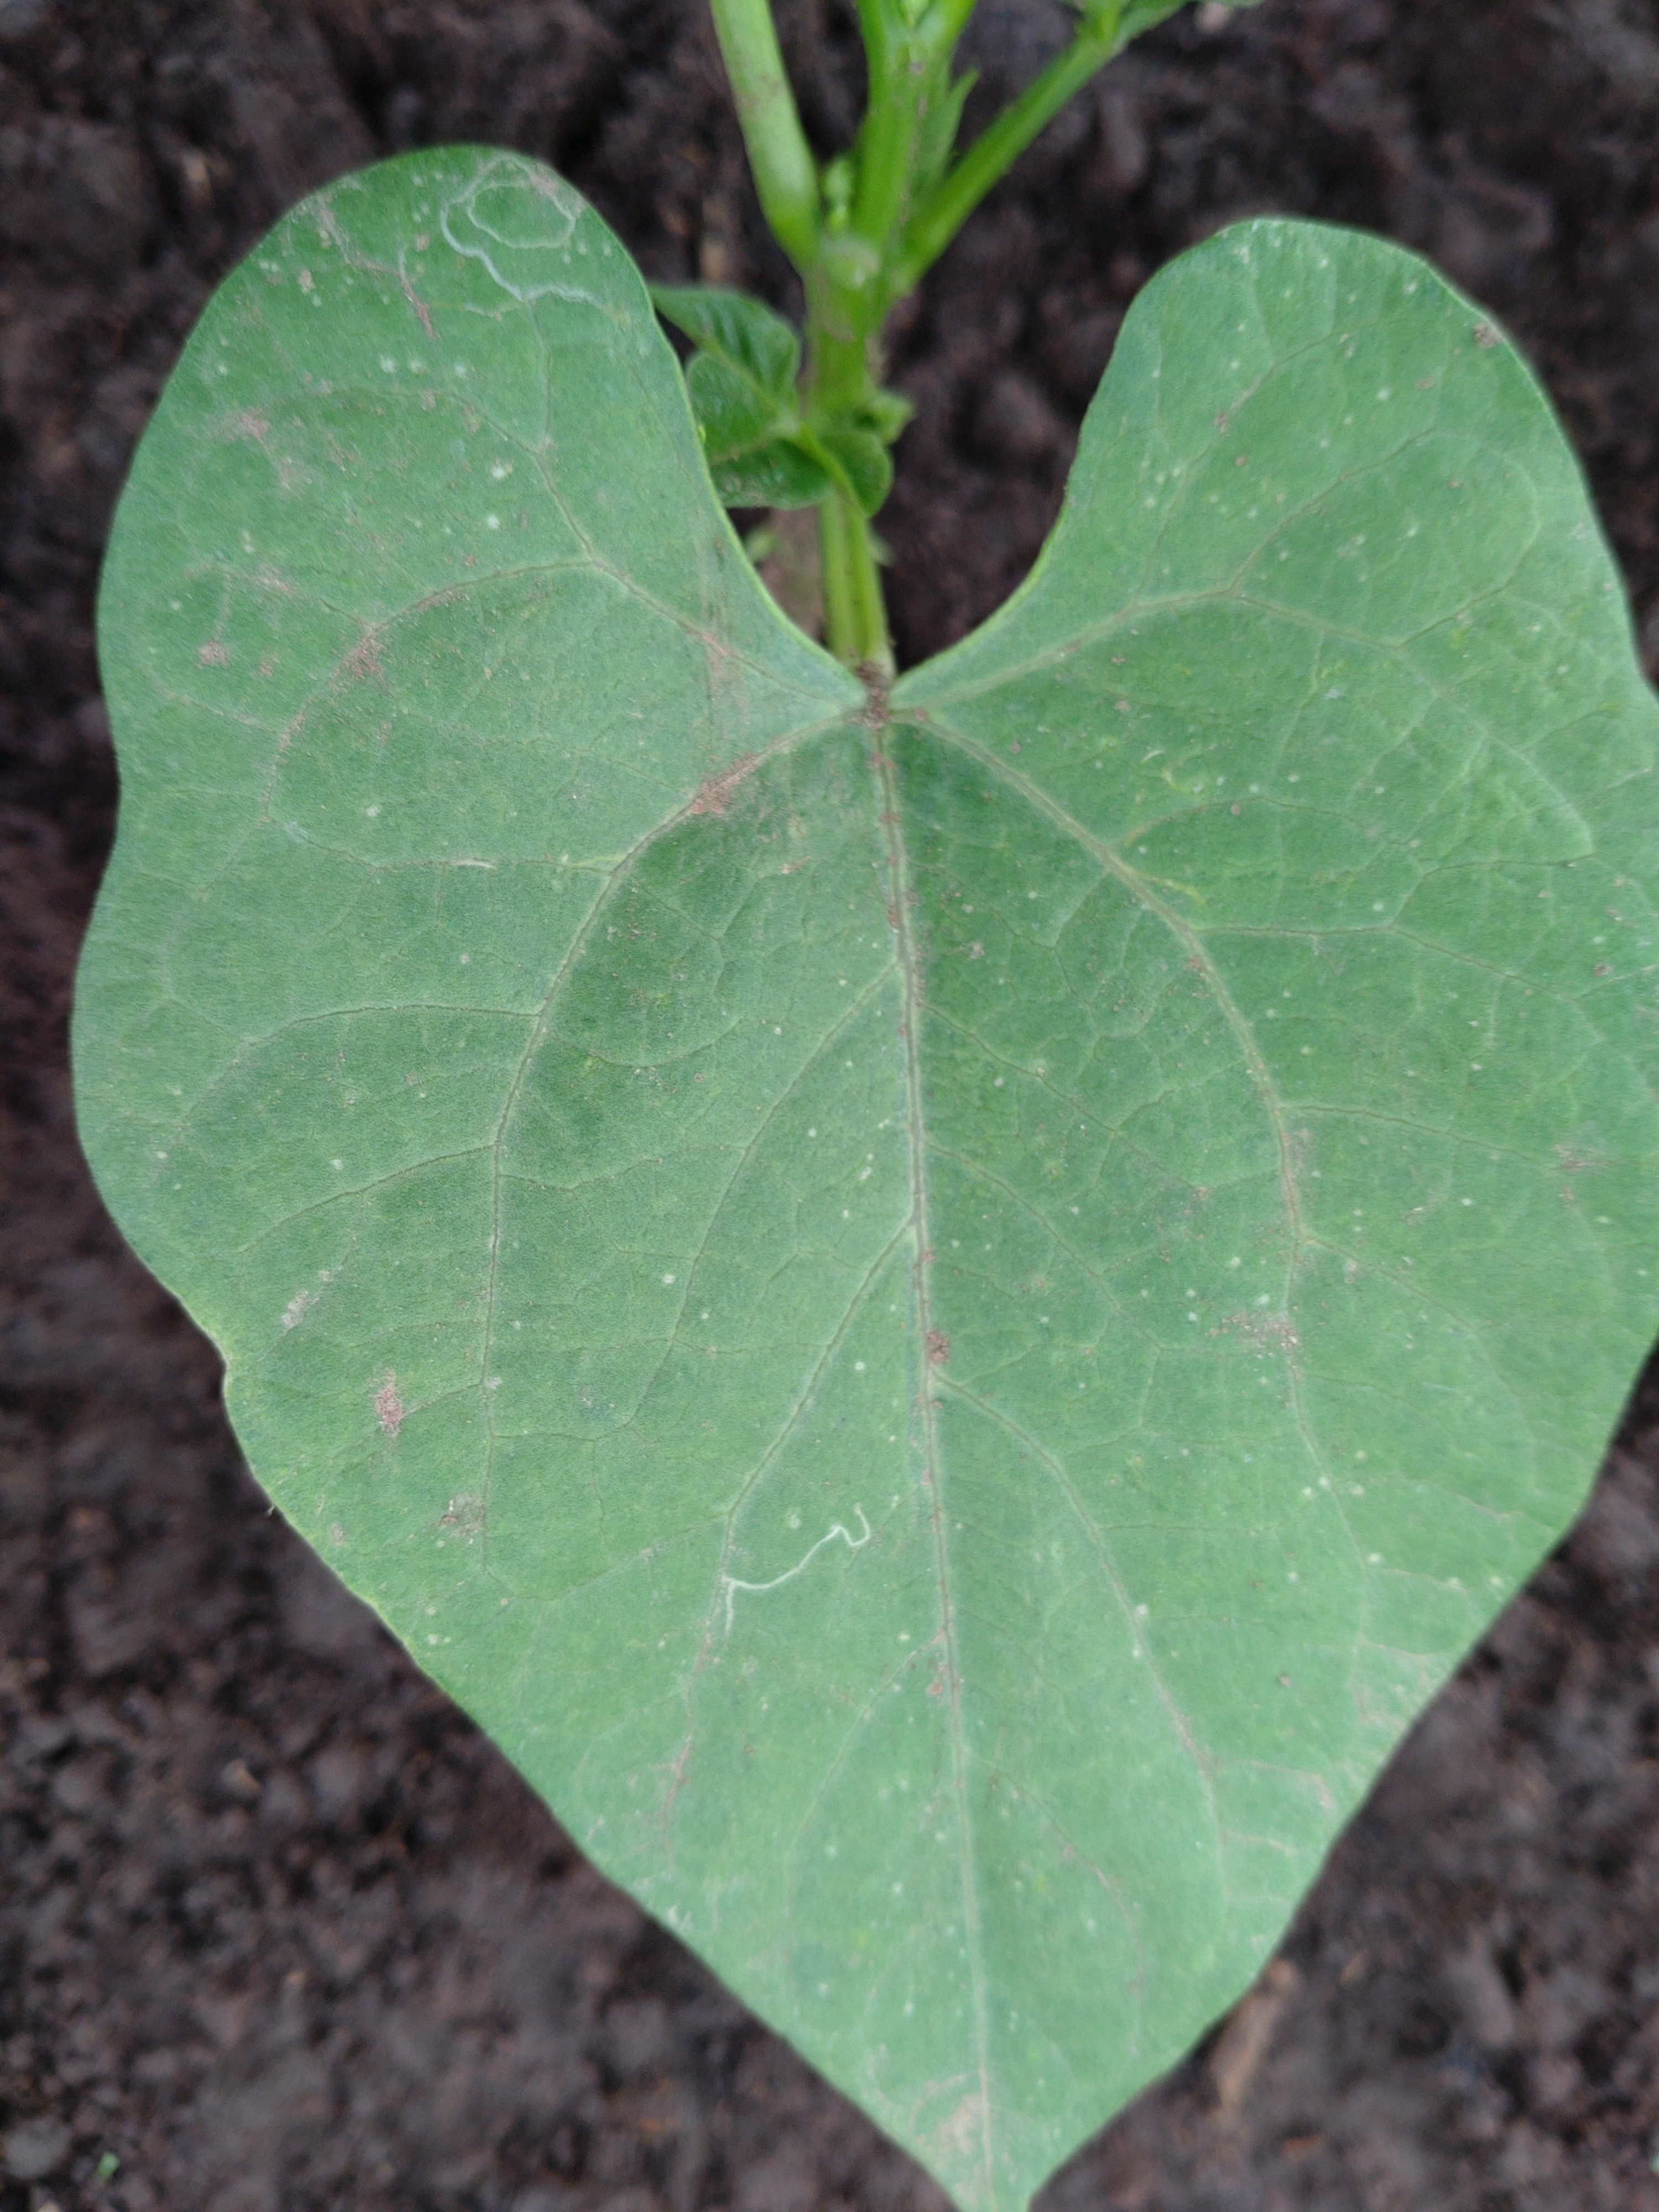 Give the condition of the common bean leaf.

healthy
